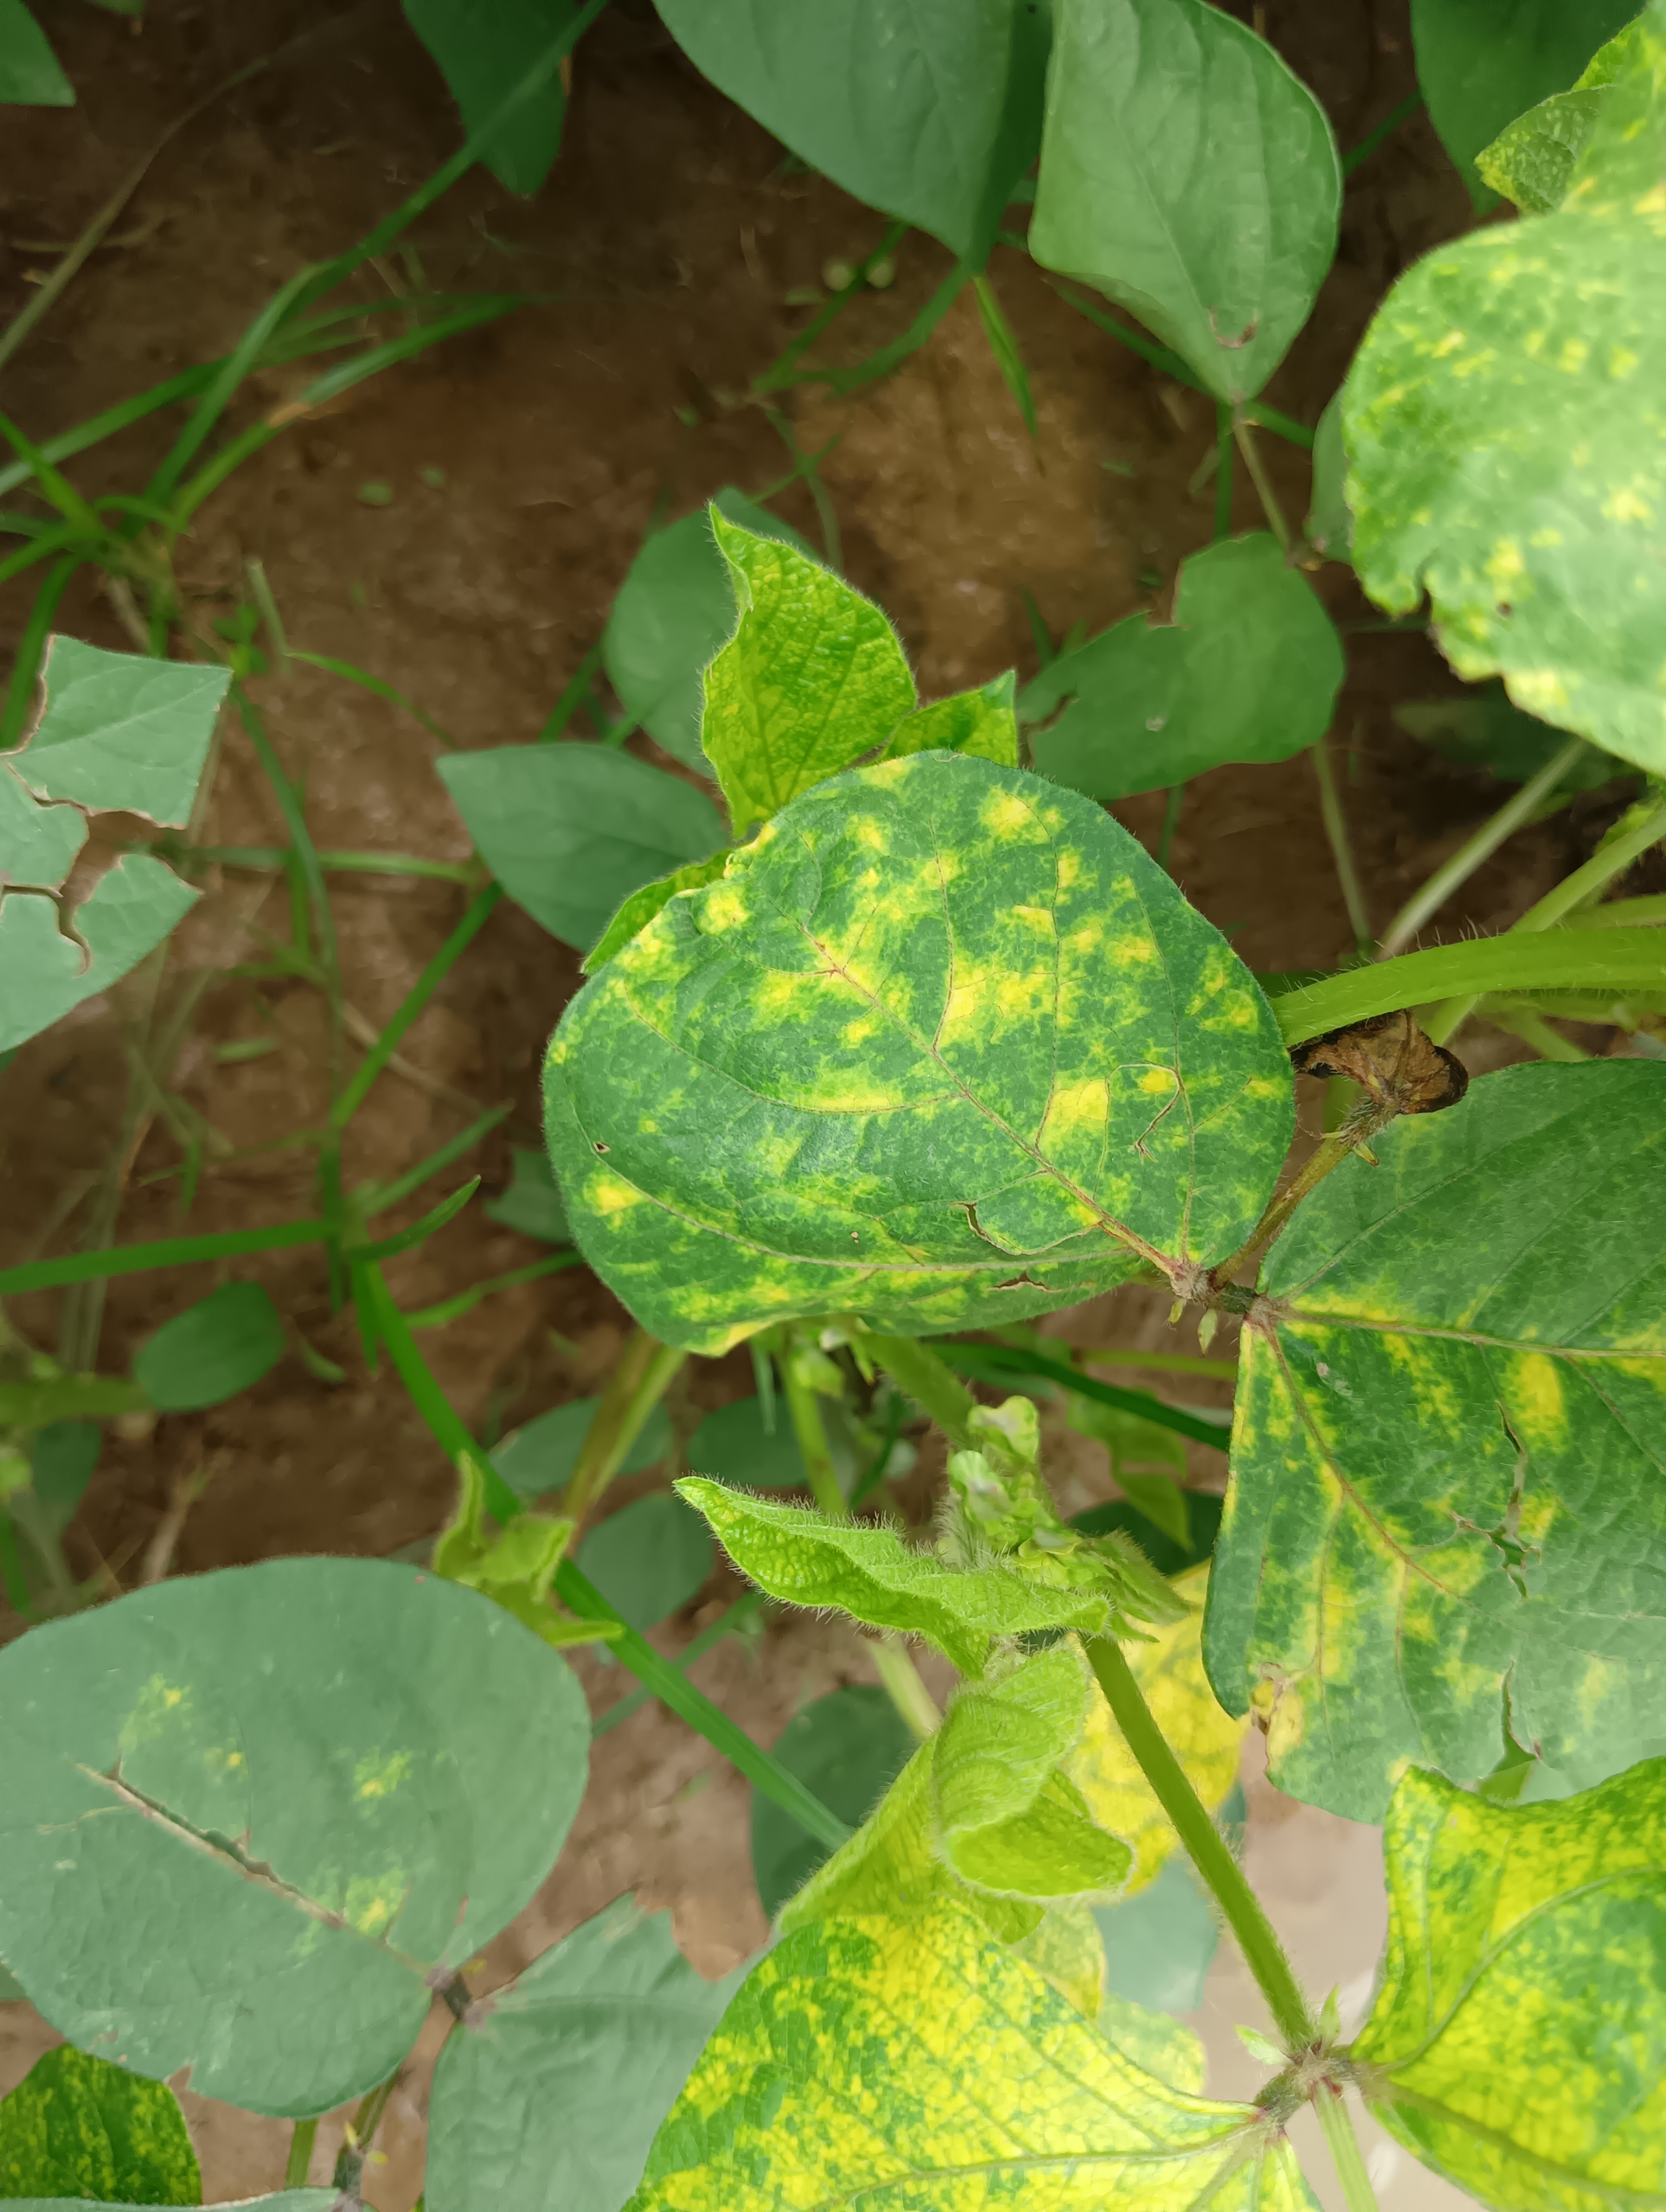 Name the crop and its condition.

mungbean, yellow mosaic
